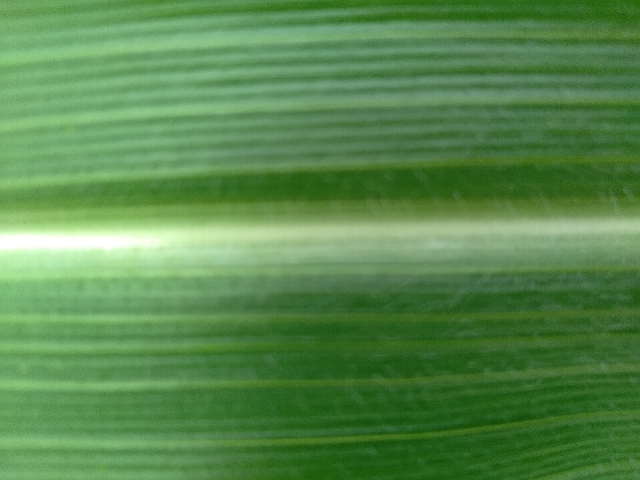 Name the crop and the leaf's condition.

maize, healthy
